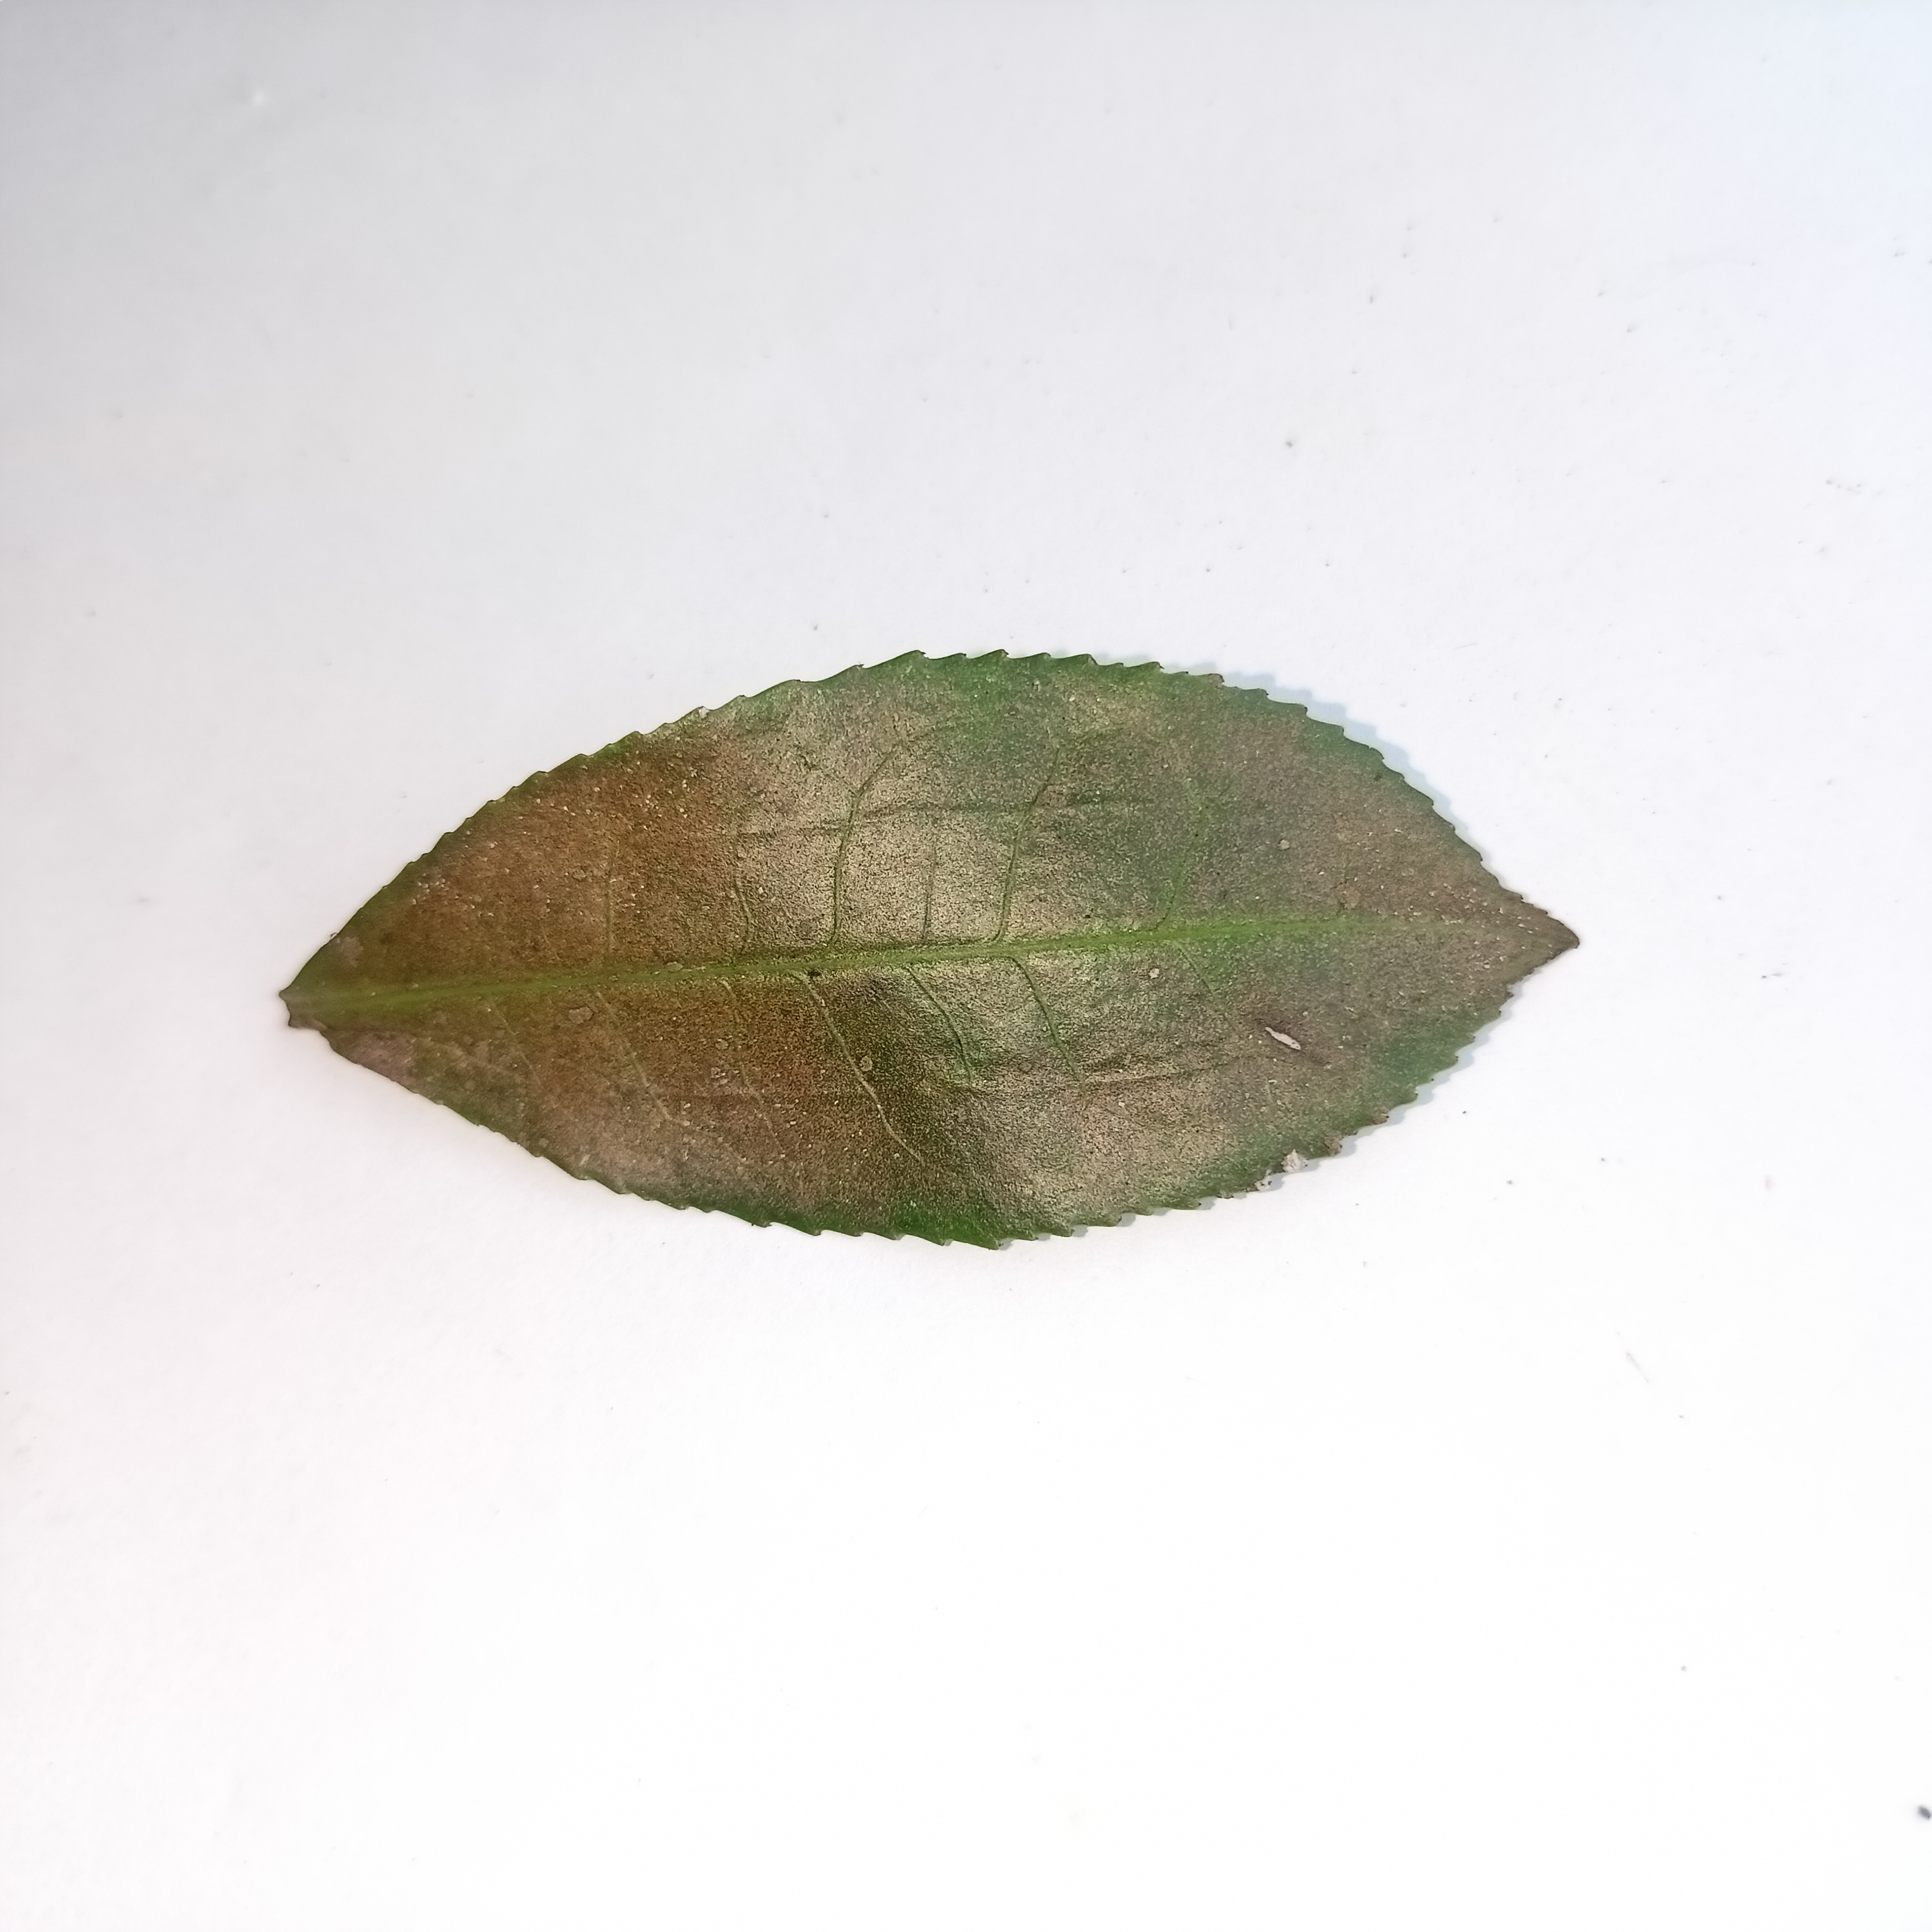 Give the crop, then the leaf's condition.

tea, red rust
